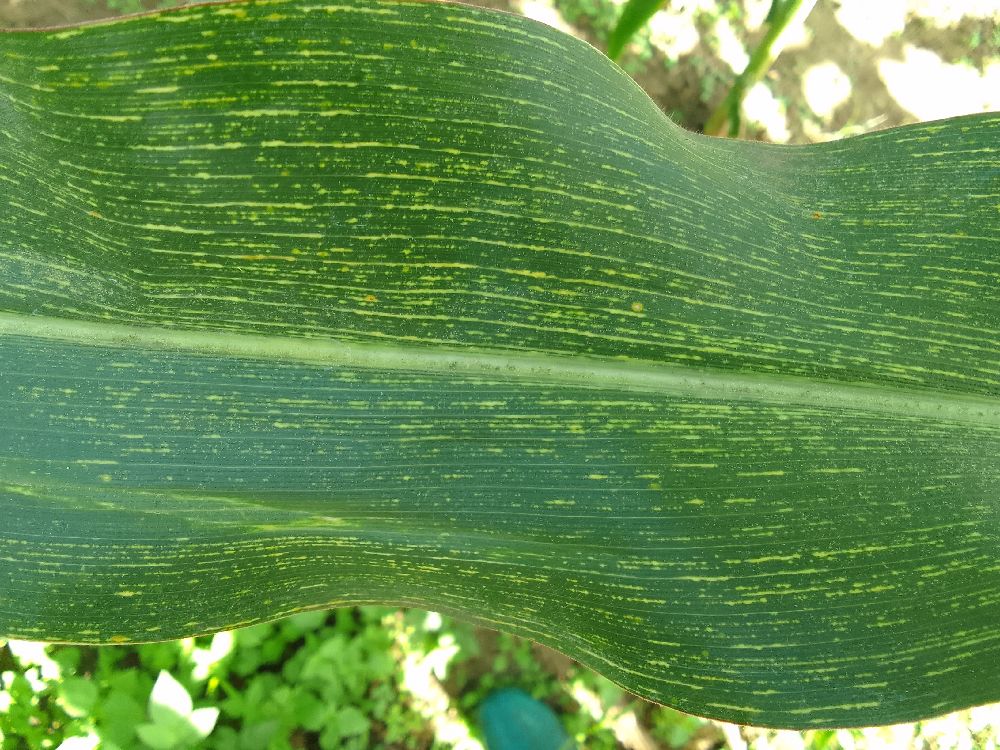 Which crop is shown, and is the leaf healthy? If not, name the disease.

maize, maize streak virus
